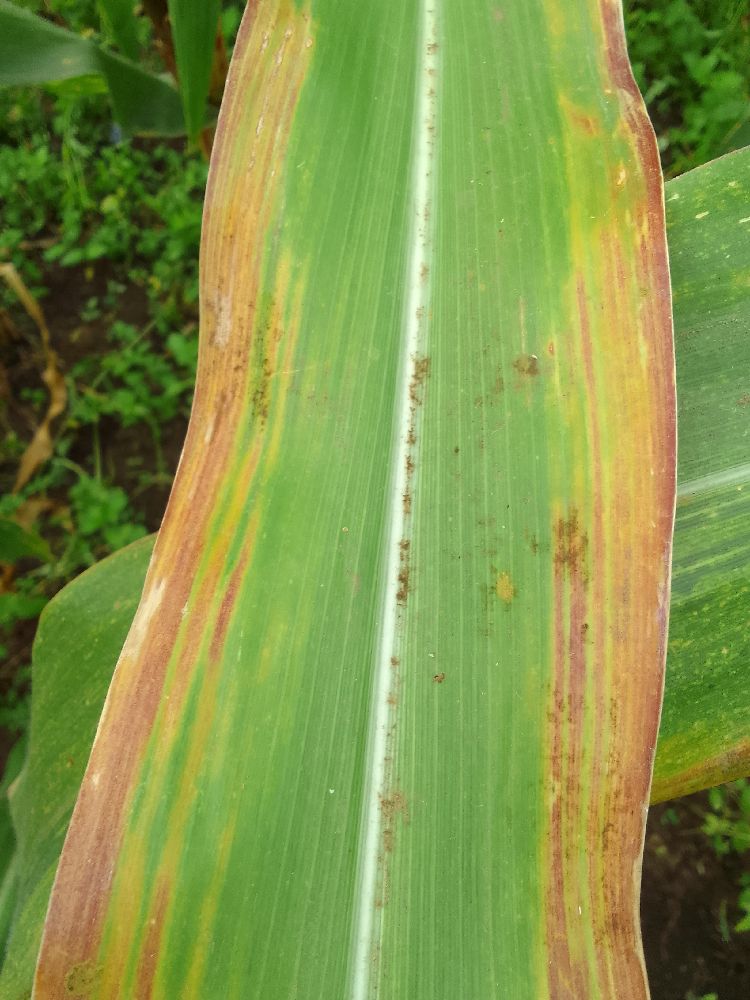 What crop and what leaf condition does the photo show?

maize, maize lethal necrosis
